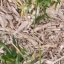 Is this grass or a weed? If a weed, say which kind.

grass
